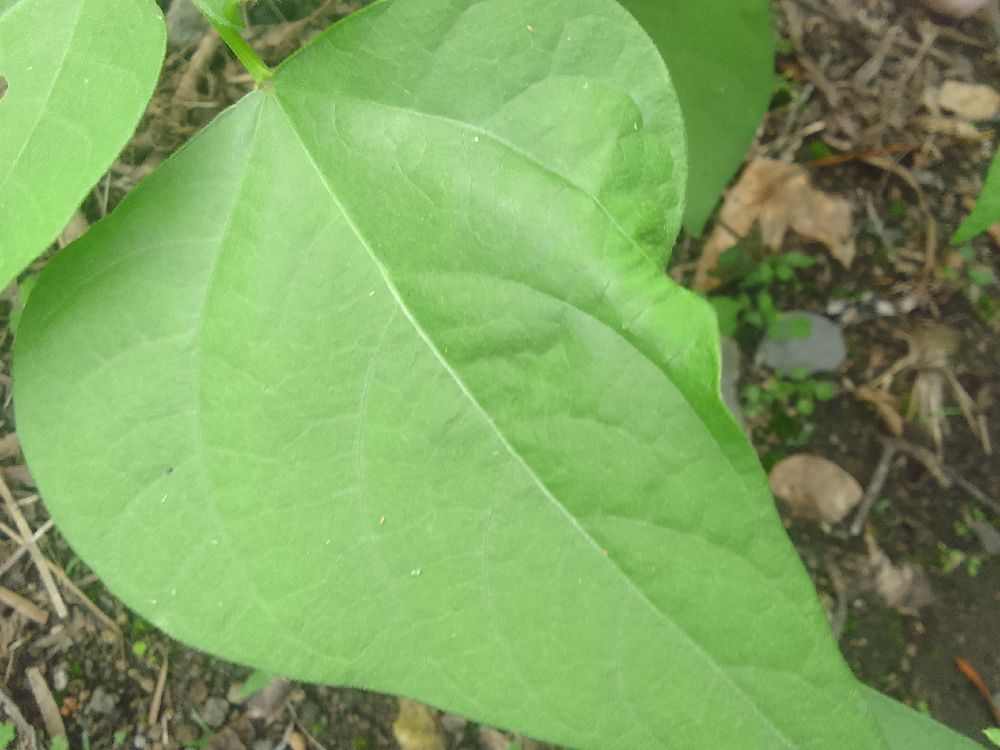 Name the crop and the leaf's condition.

common bean, healthy
